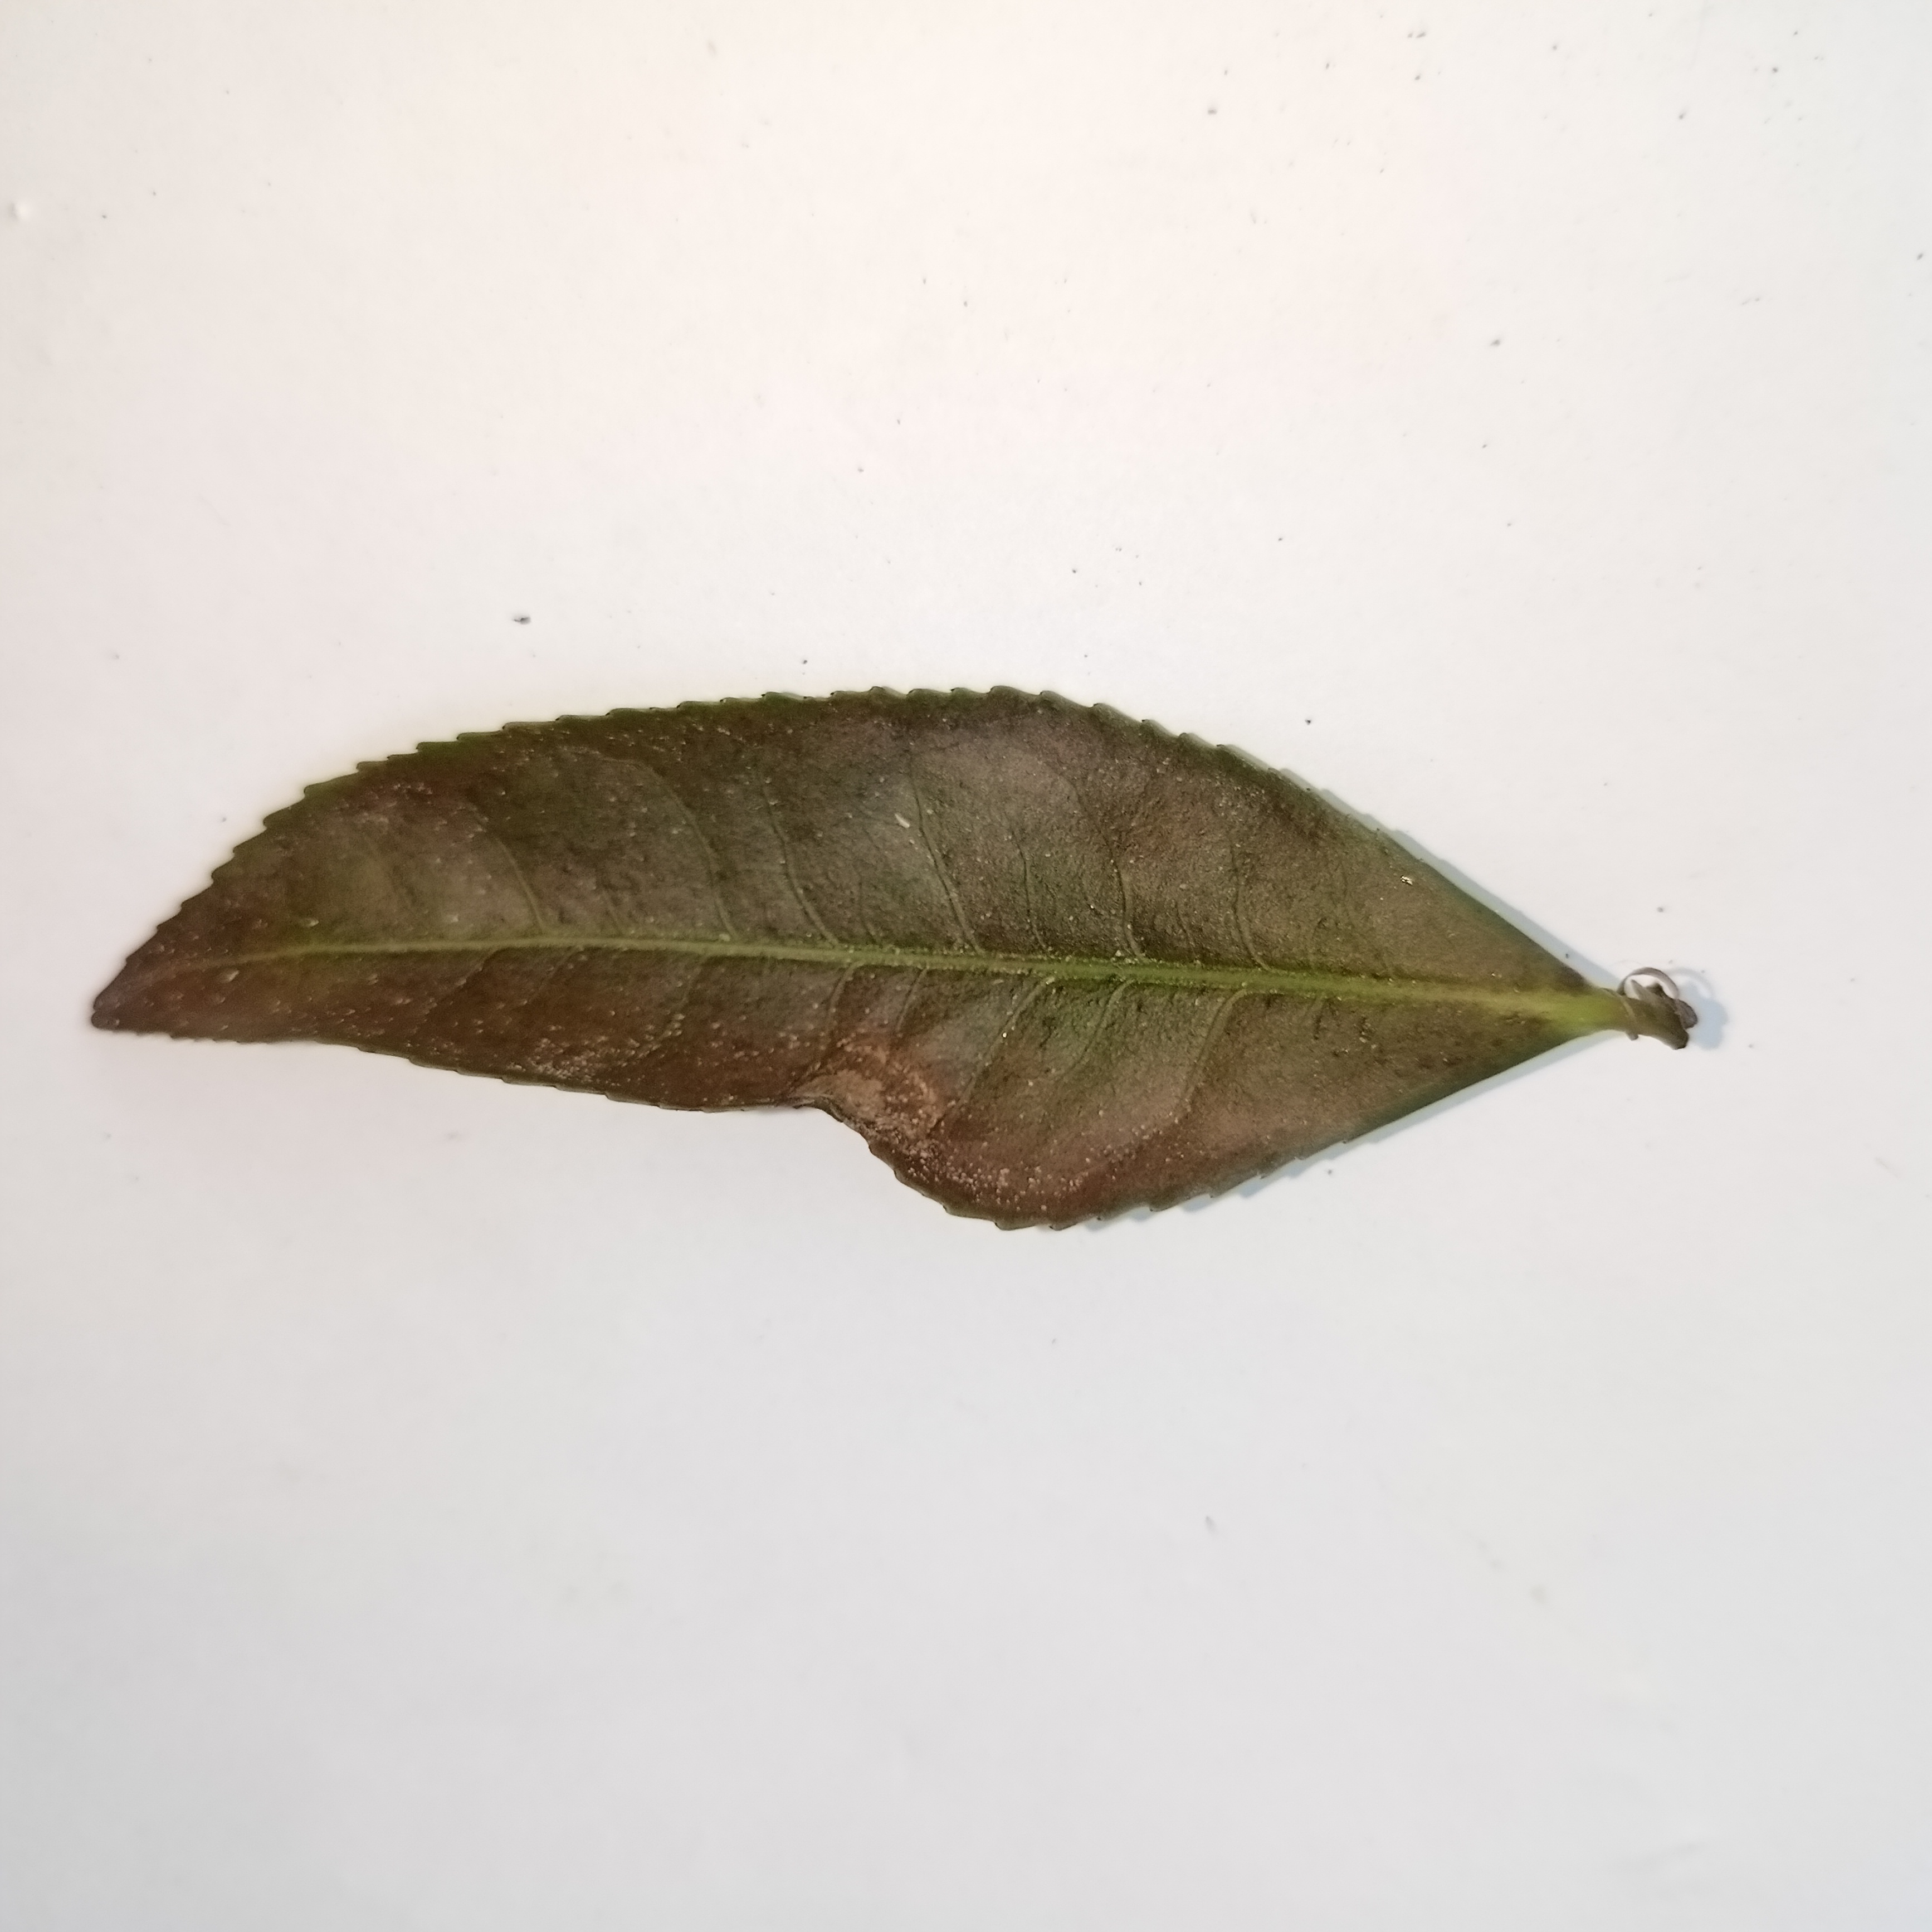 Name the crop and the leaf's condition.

tea, red rust
